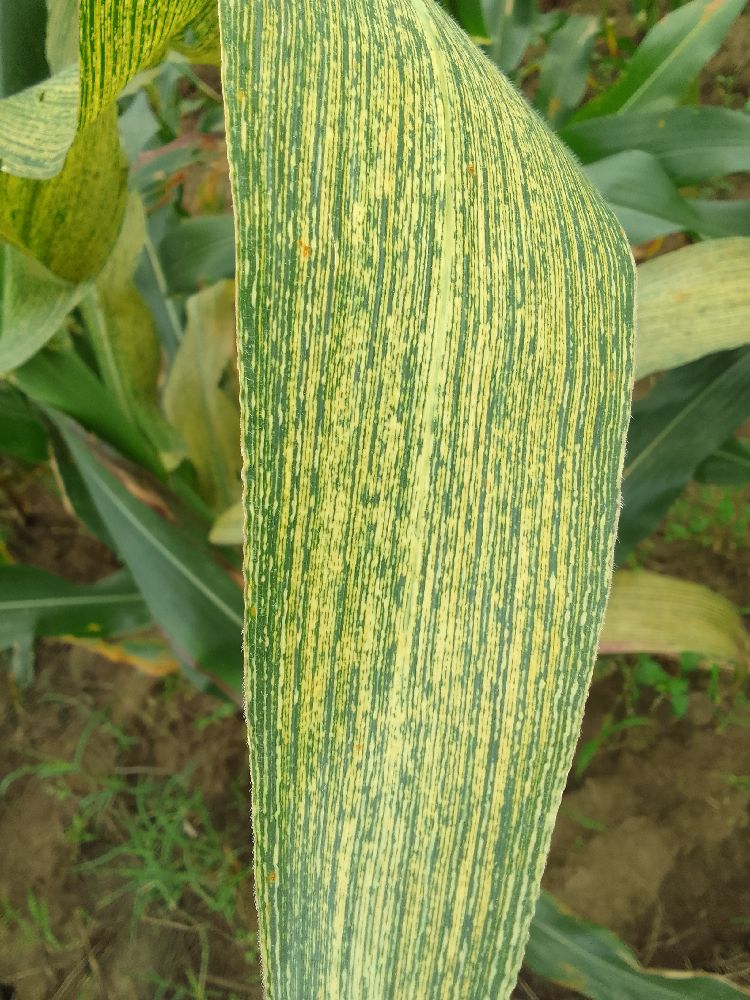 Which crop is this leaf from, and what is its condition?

maize, maize streak virus
